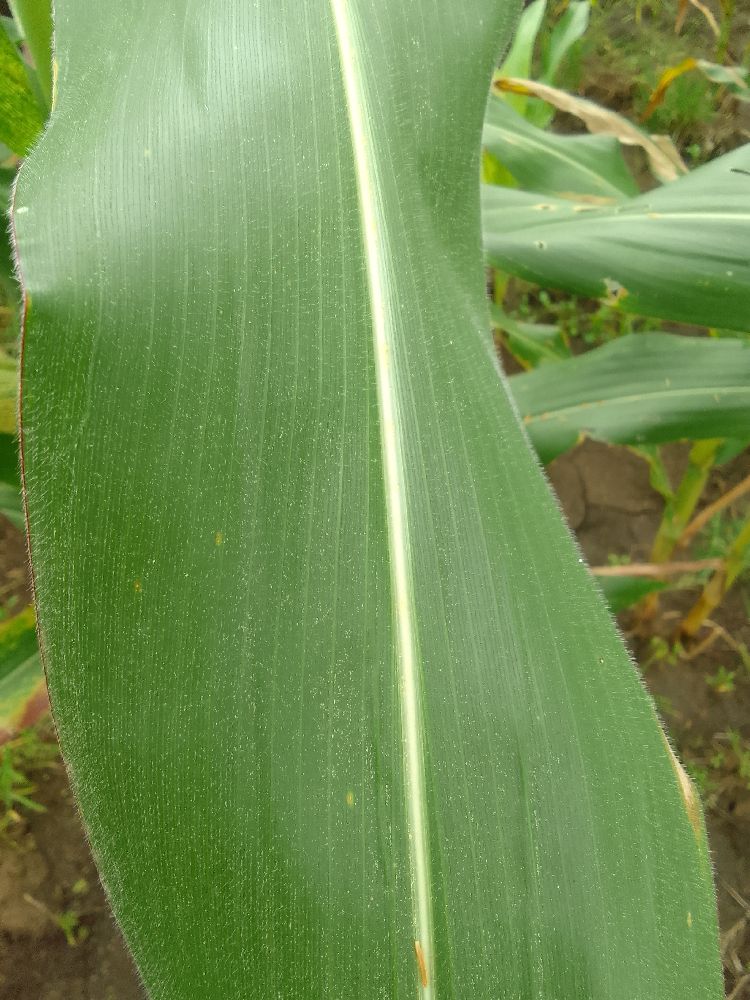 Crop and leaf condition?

maize, healthy
